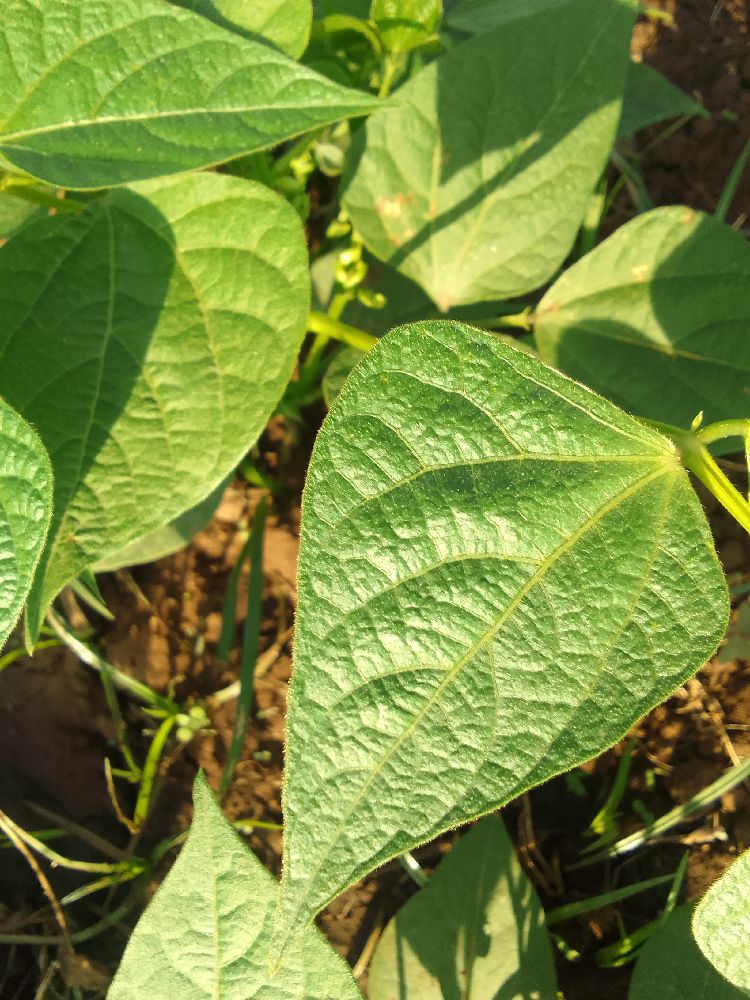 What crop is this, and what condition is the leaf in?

common bean, healthy
